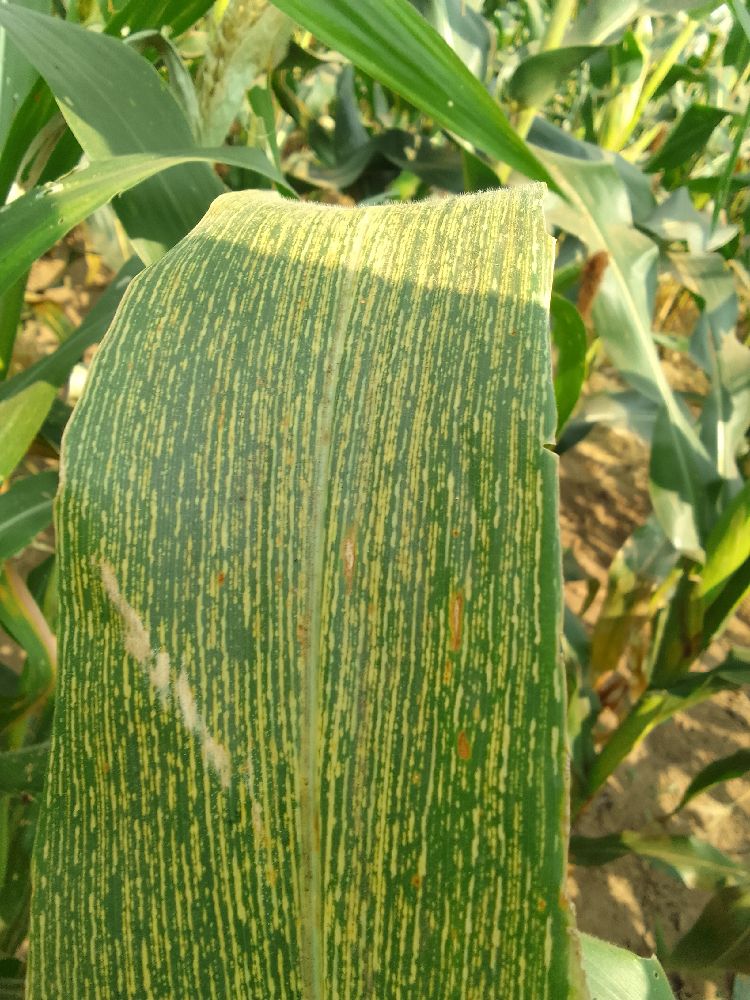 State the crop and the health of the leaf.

maize, maize streak virus
